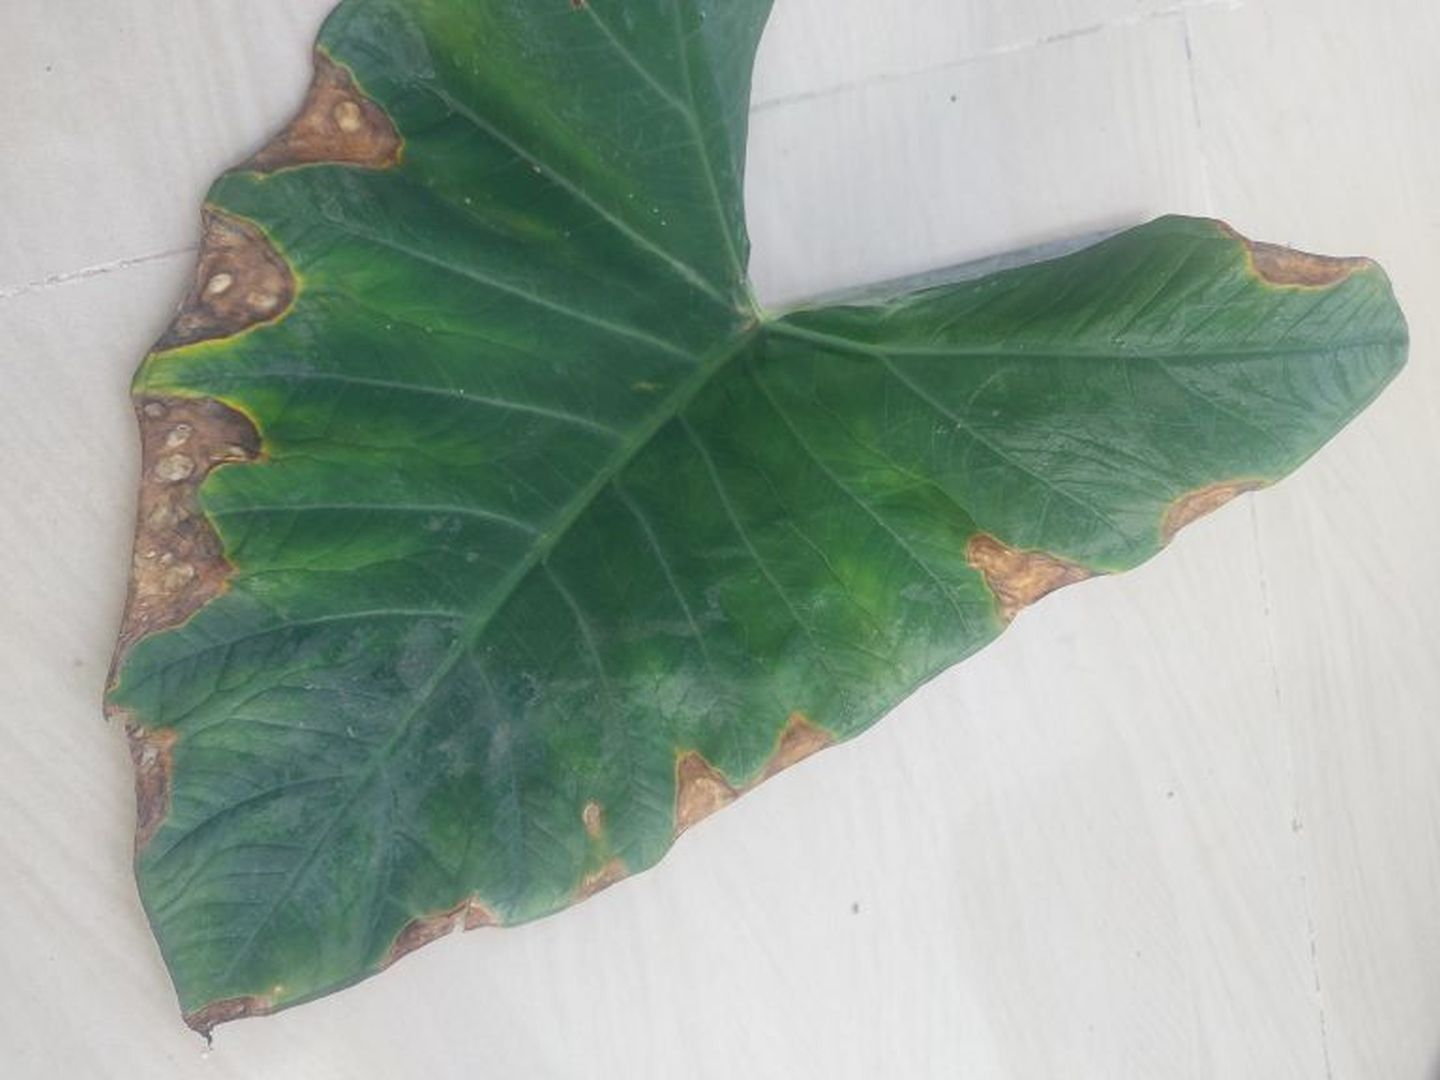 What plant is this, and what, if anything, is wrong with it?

taro, leaf blight
